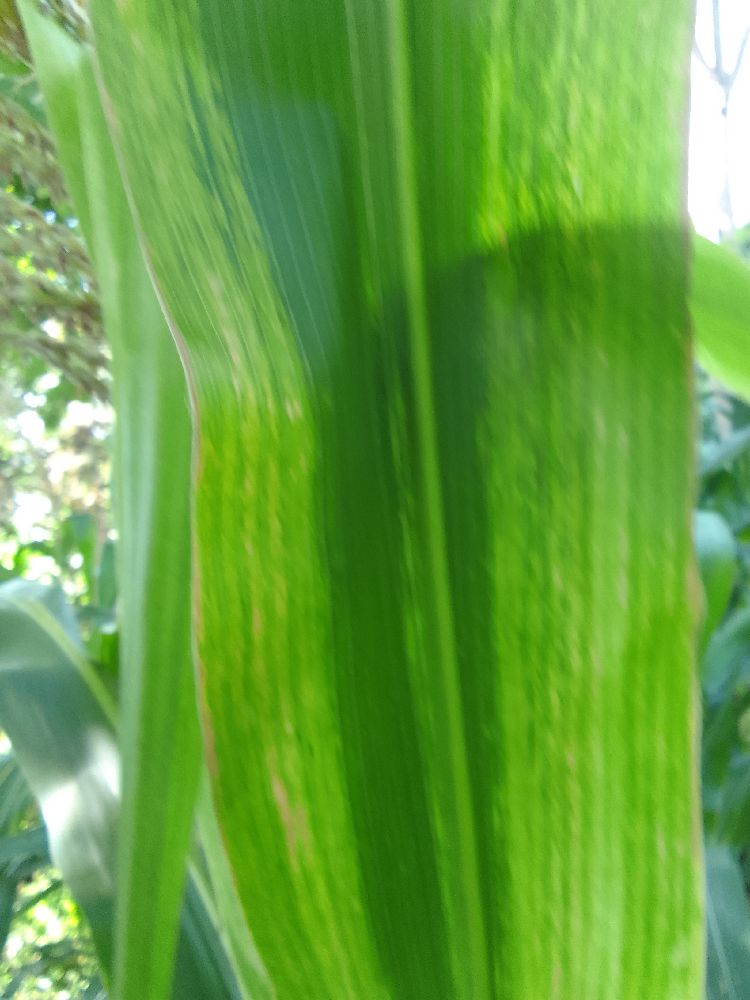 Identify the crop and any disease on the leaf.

maize, maize lethal necrosis
